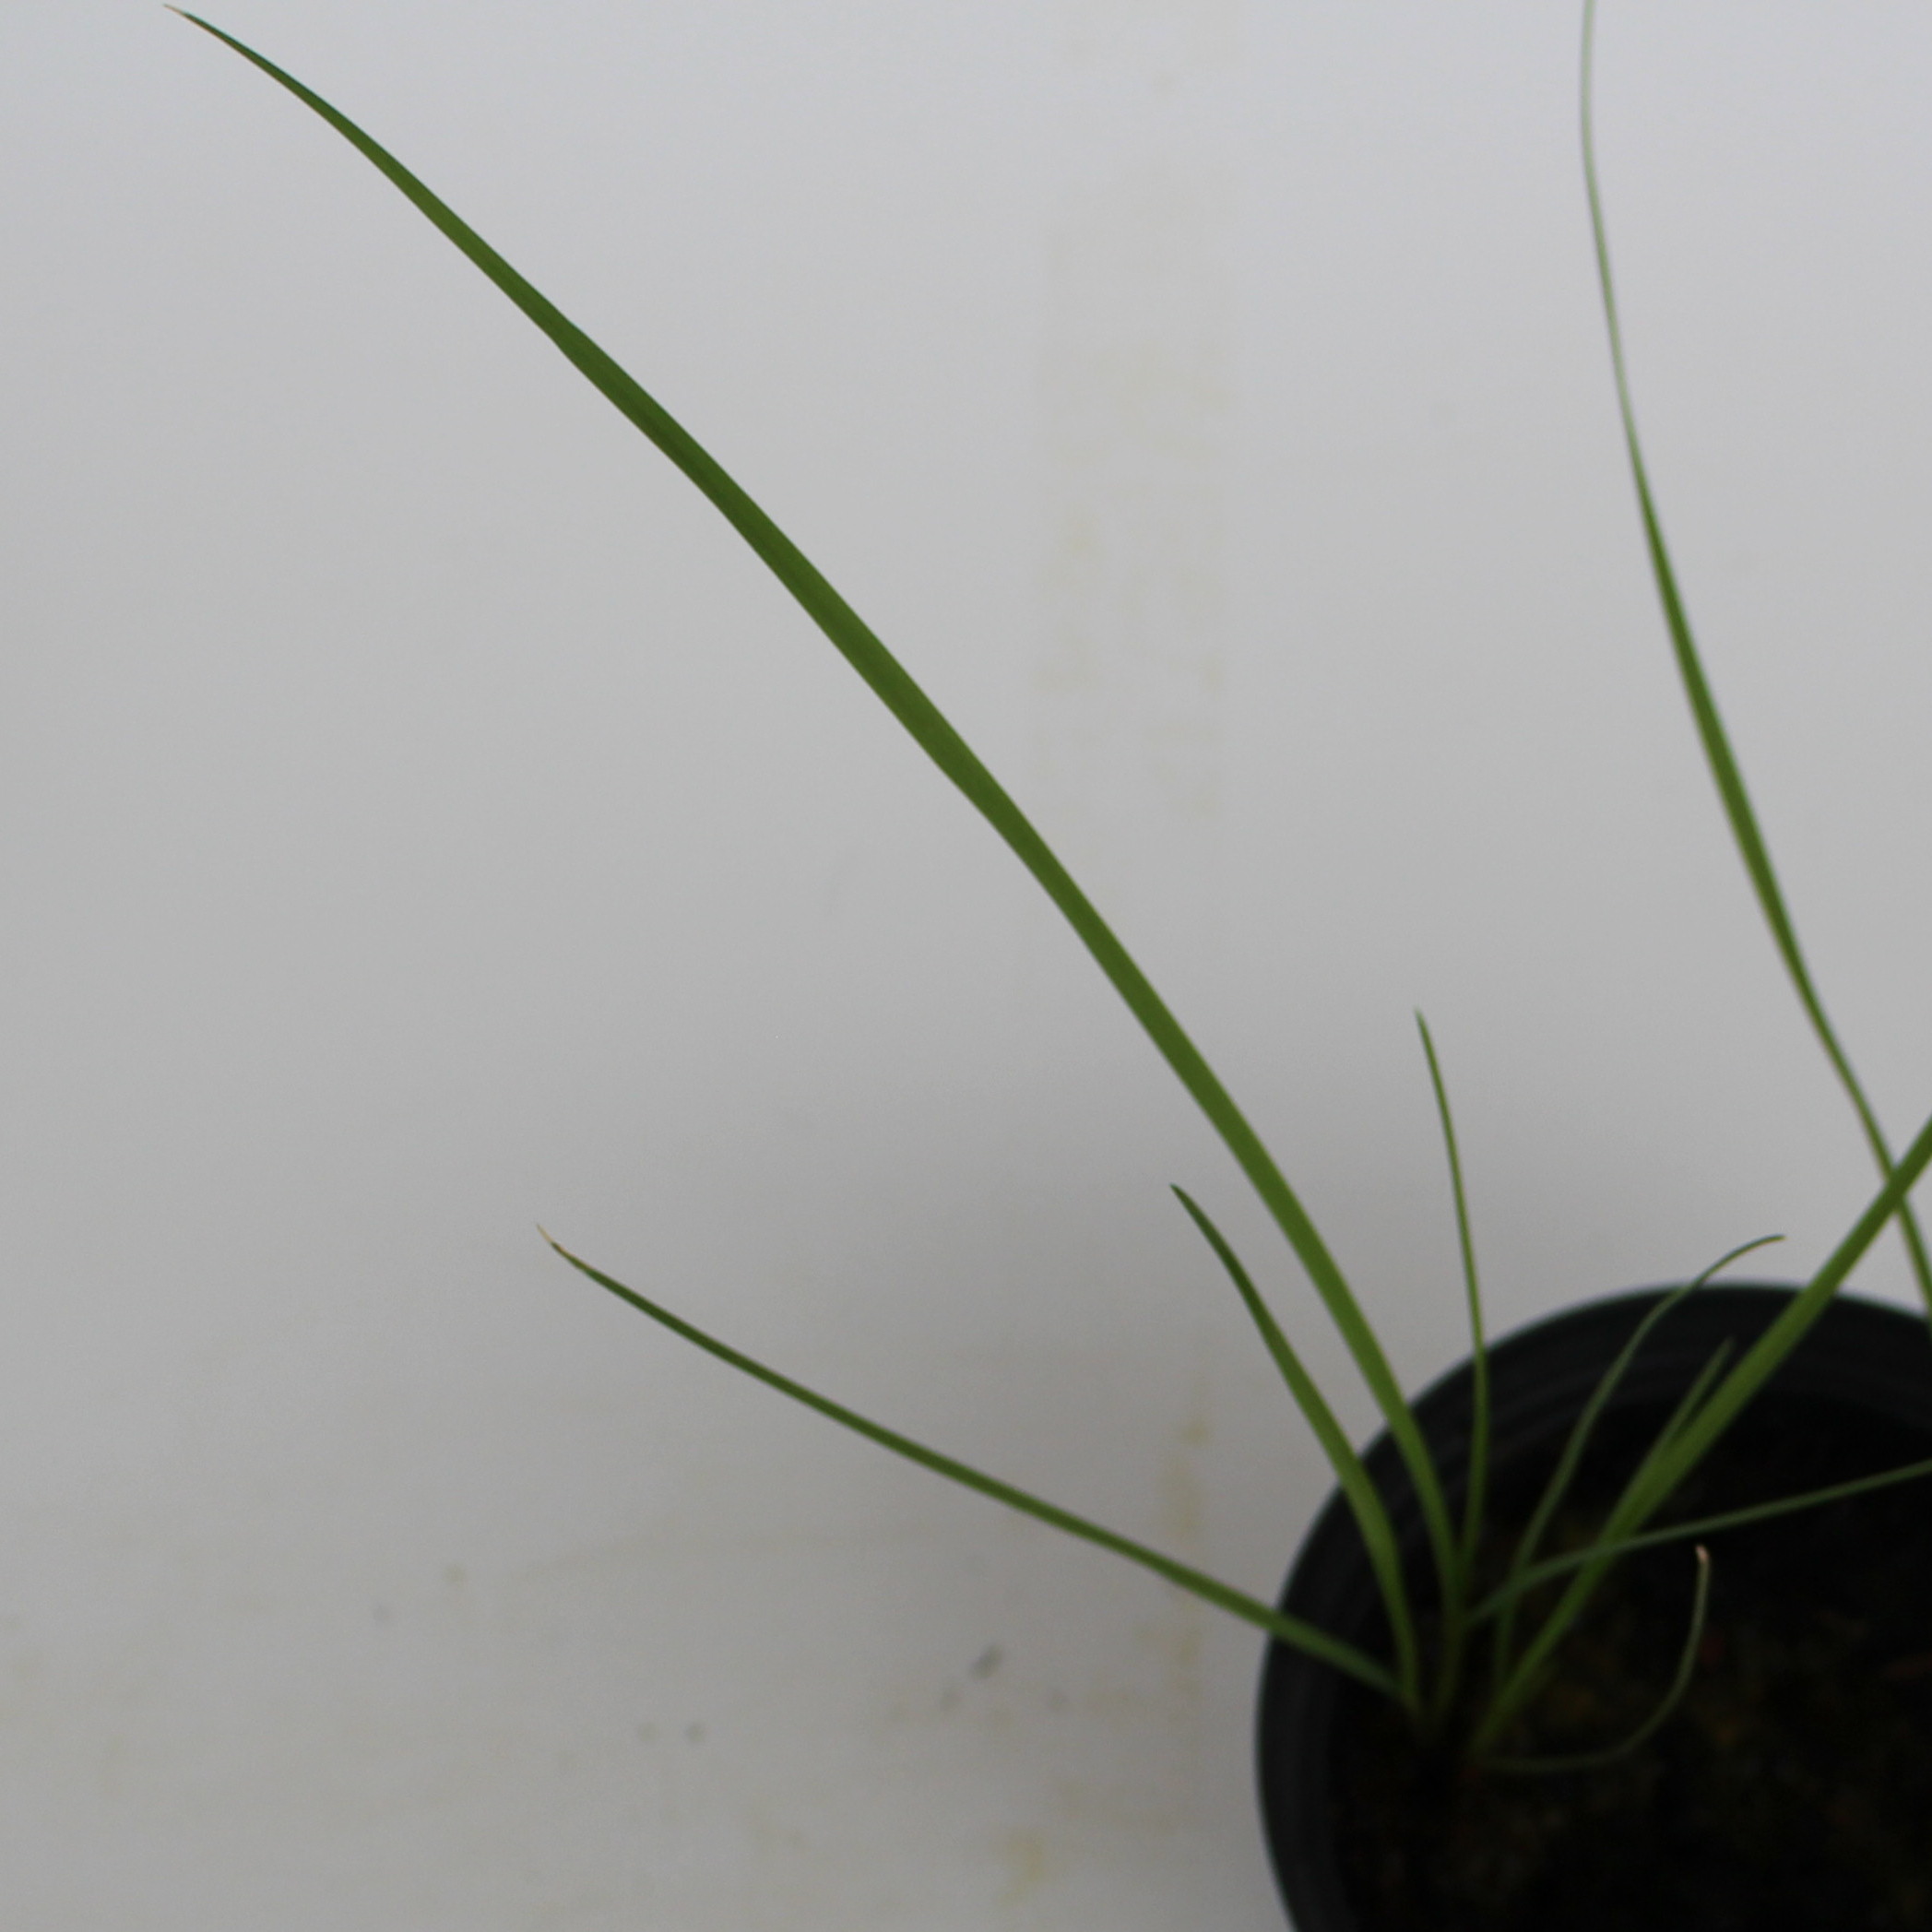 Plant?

Lolium multiflorum
